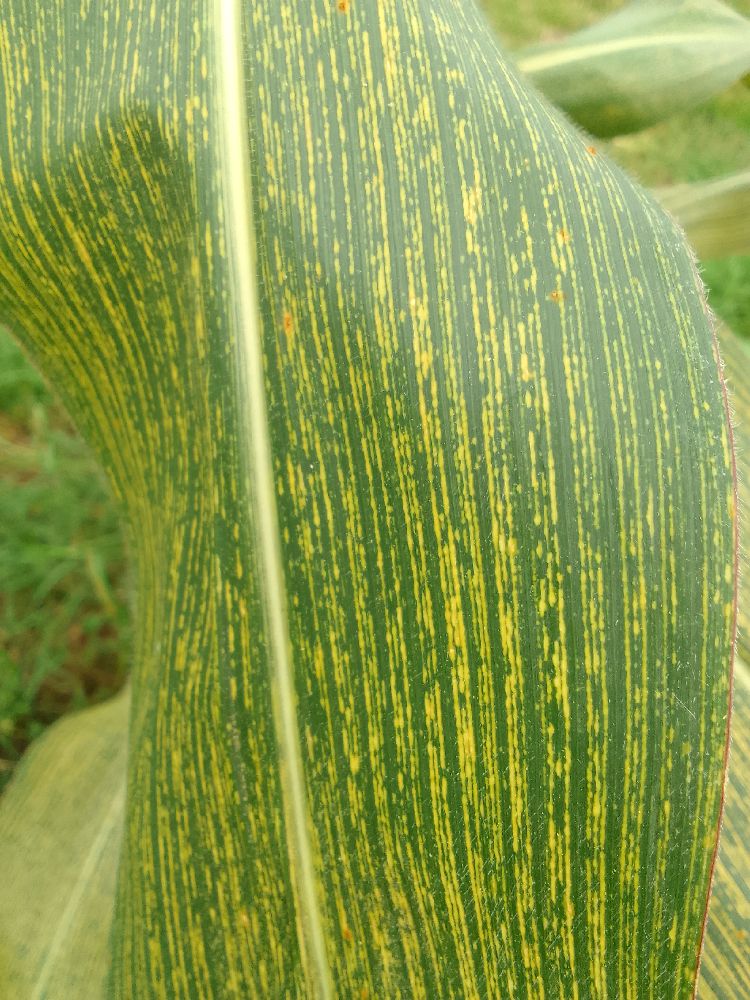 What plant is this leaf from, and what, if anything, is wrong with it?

maize, maize streak virus
